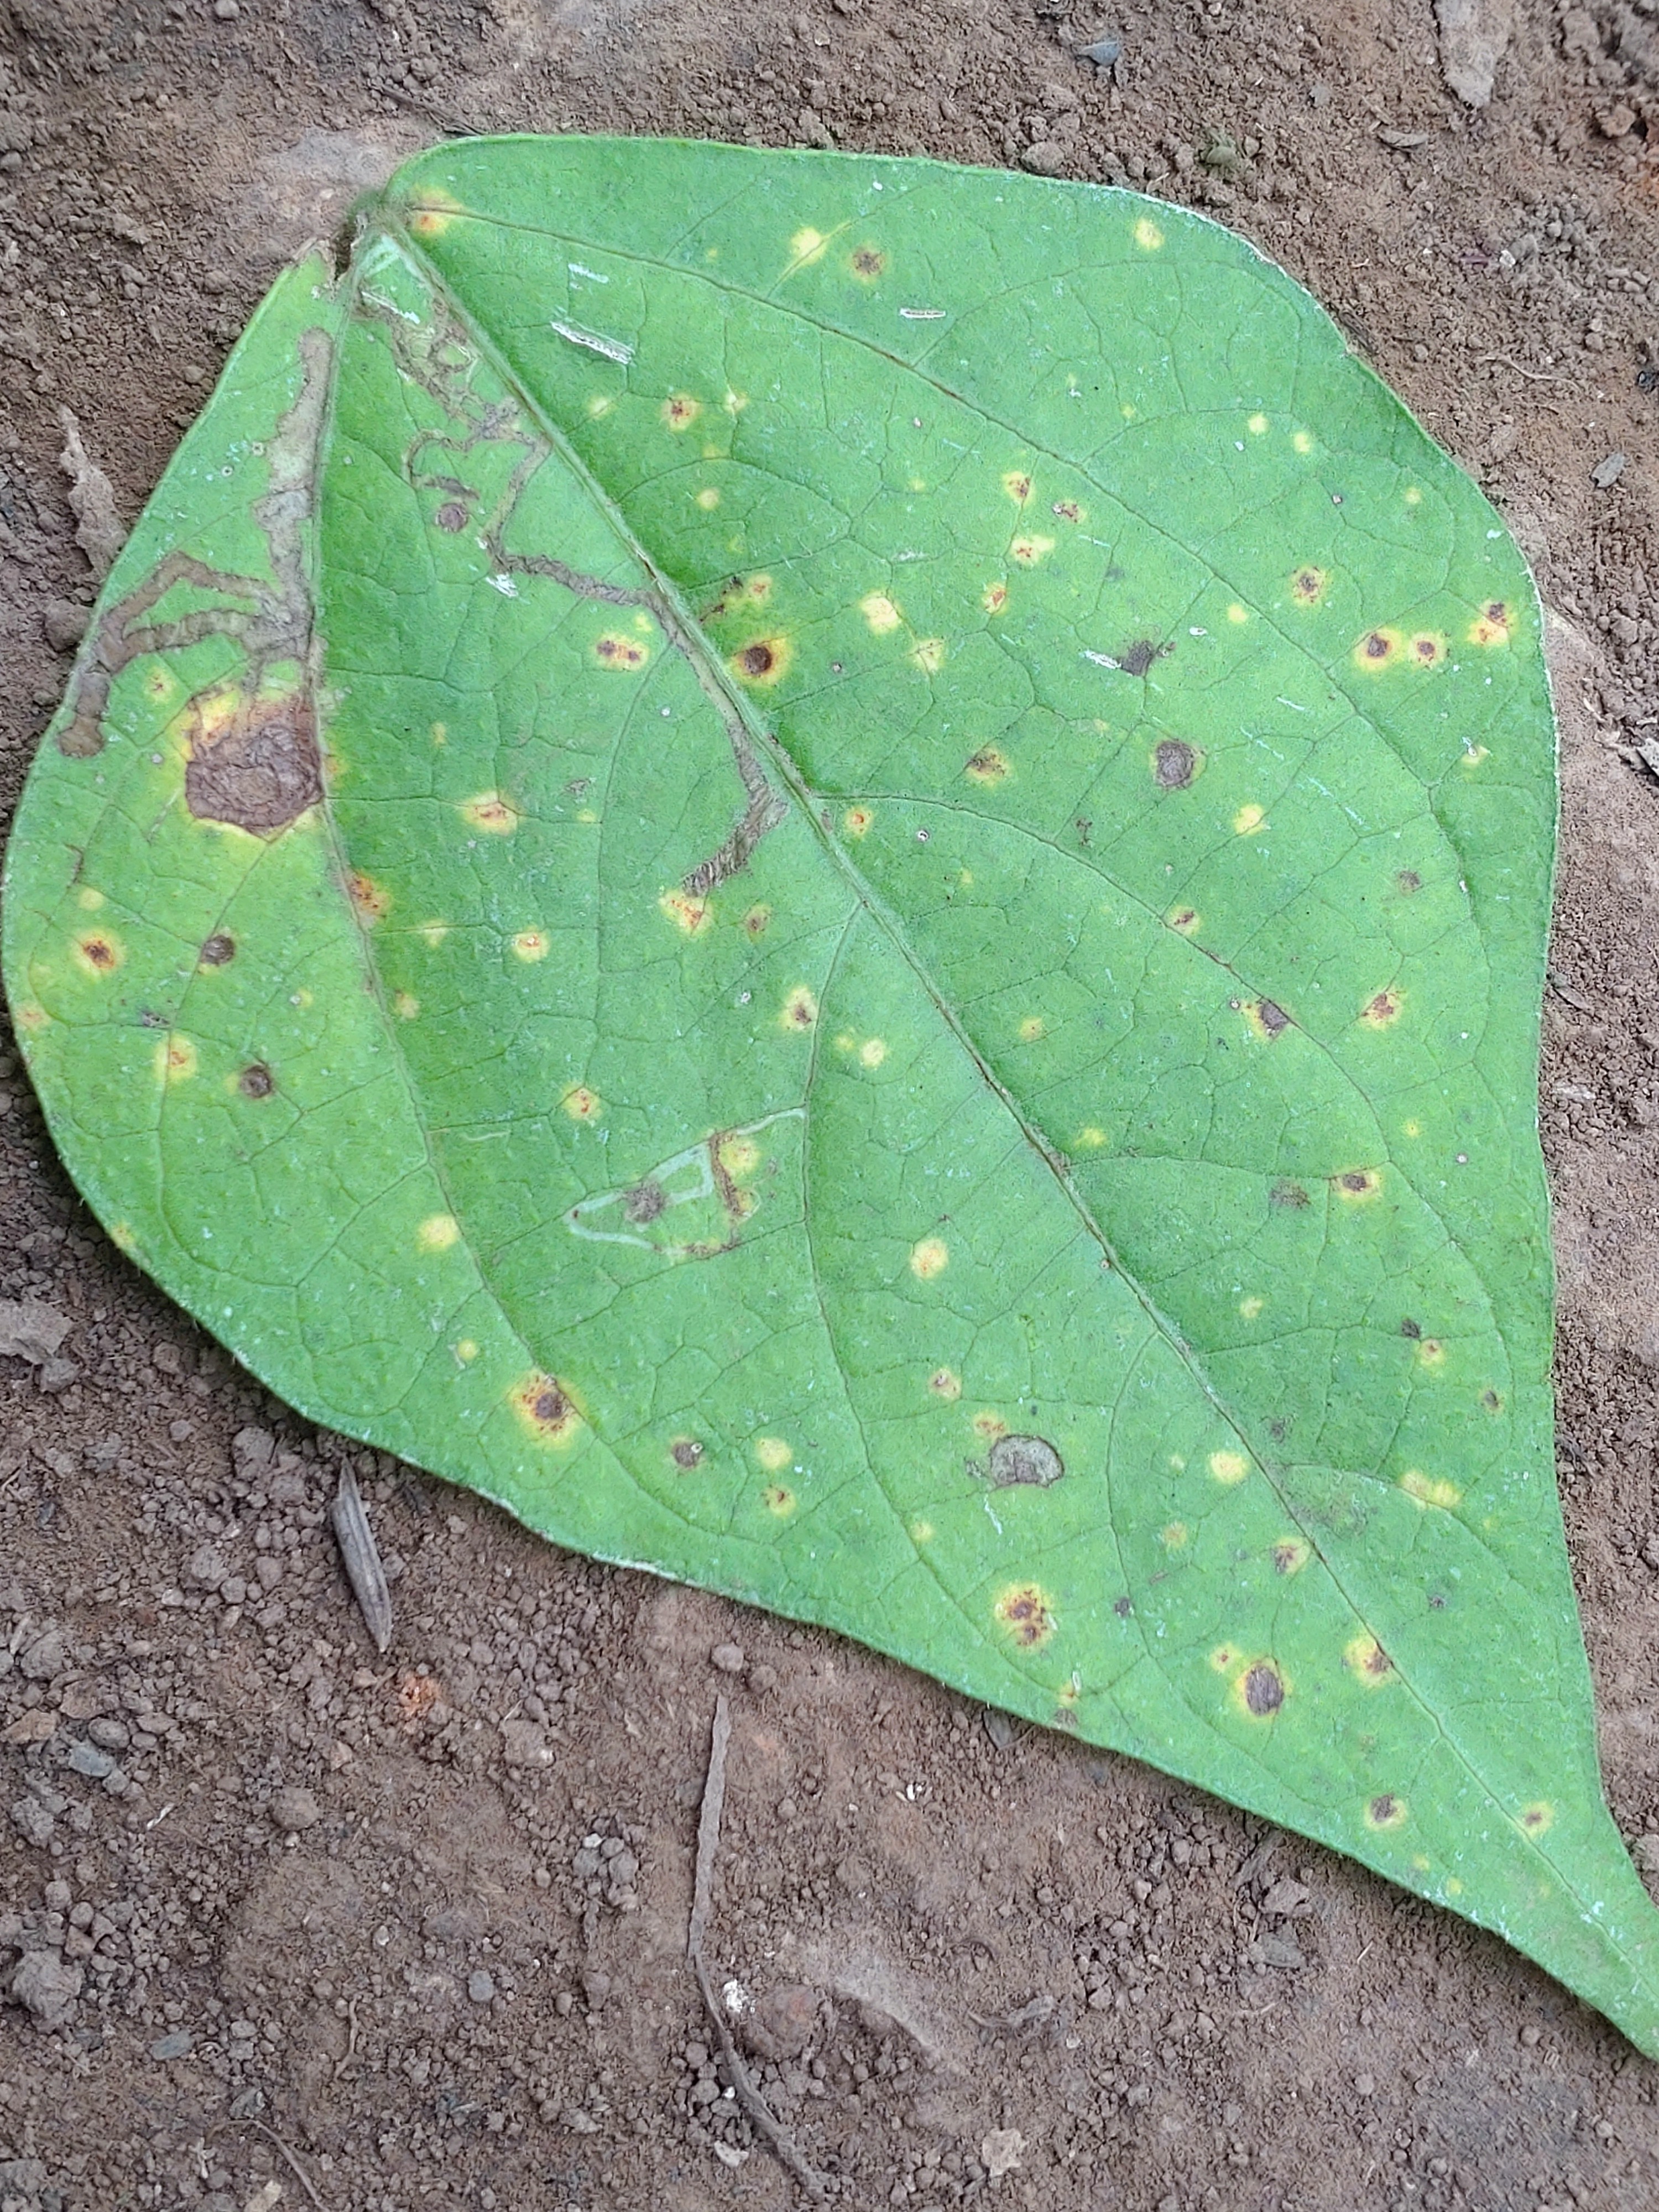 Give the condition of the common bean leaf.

rust
